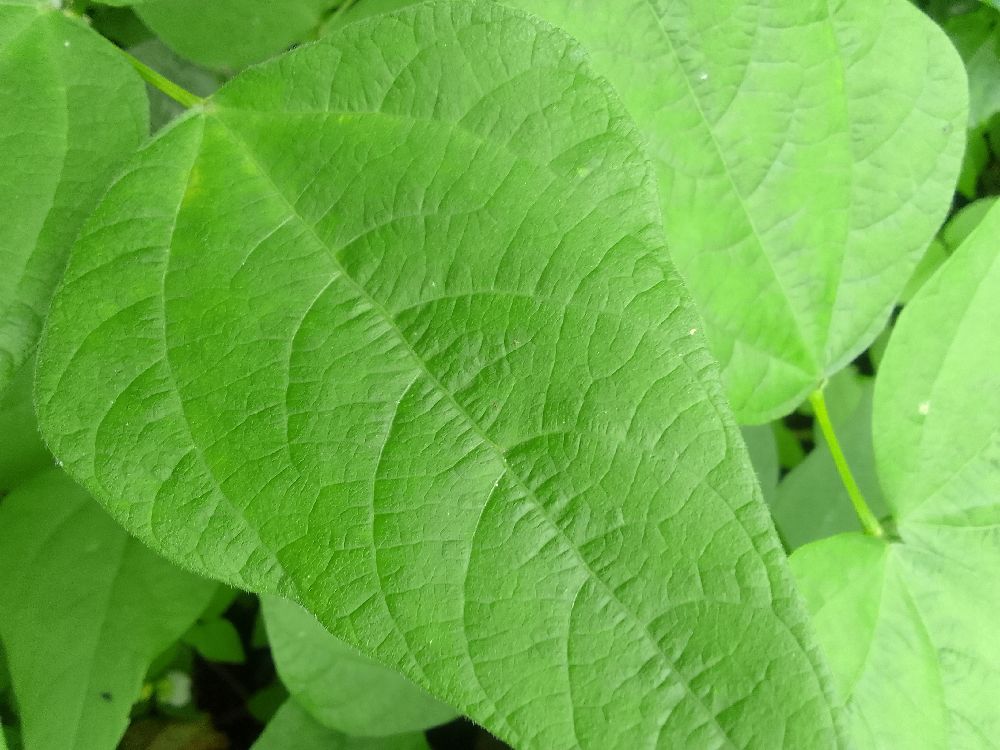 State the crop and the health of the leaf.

common bean, healthy
